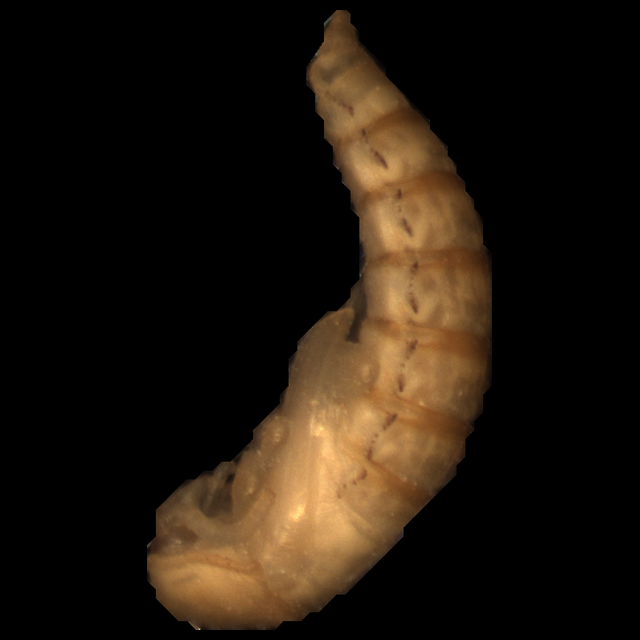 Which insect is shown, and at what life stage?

mealworm pupa
